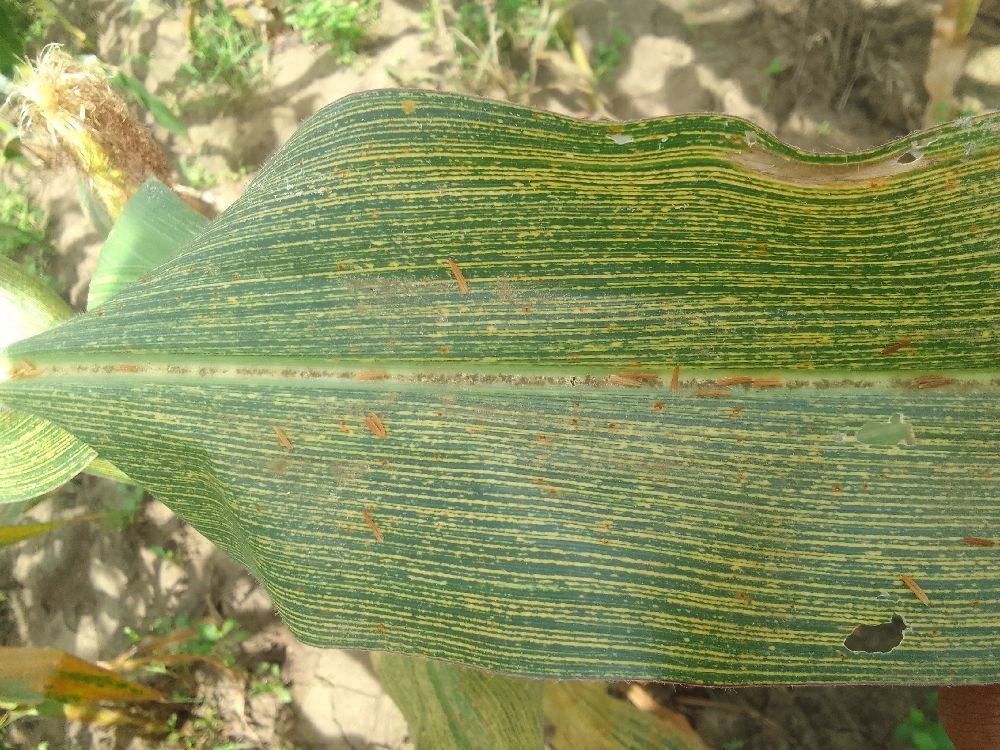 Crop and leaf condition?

maize, maize streak virus
